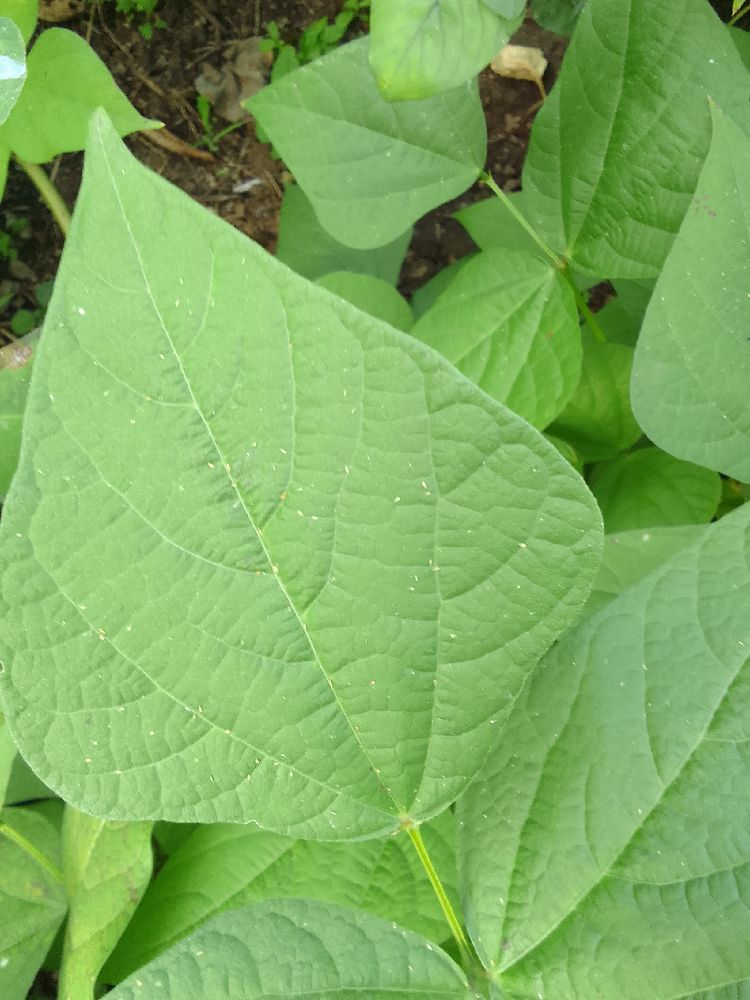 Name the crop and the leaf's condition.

common bean, healthy
